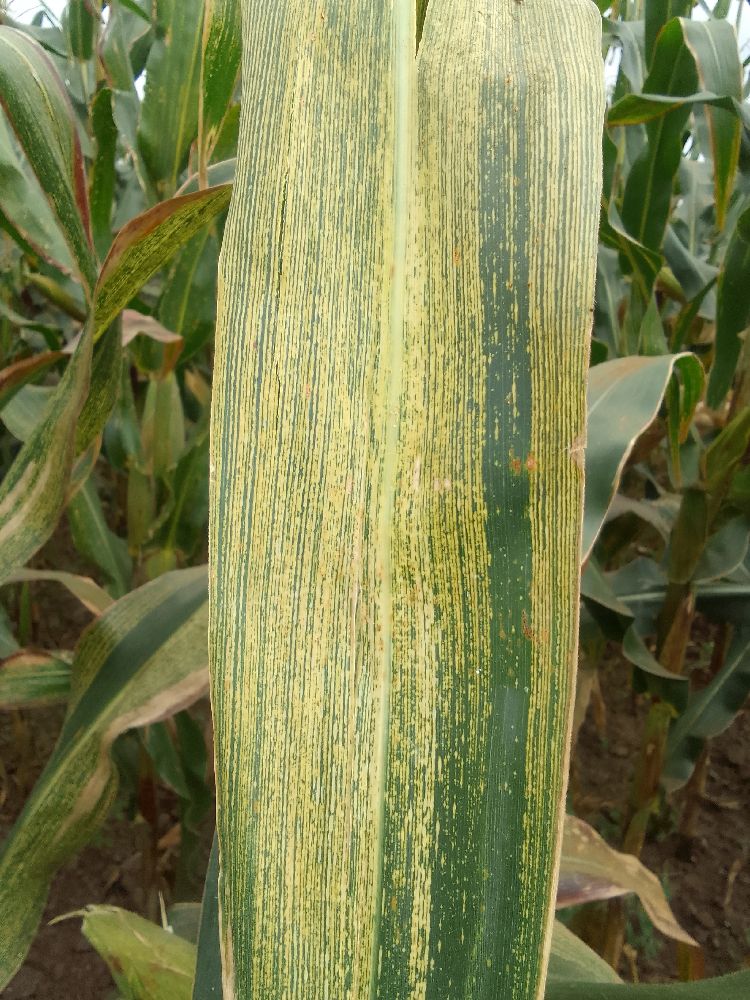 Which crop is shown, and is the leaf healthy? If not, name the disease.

maize, maize streak virus
